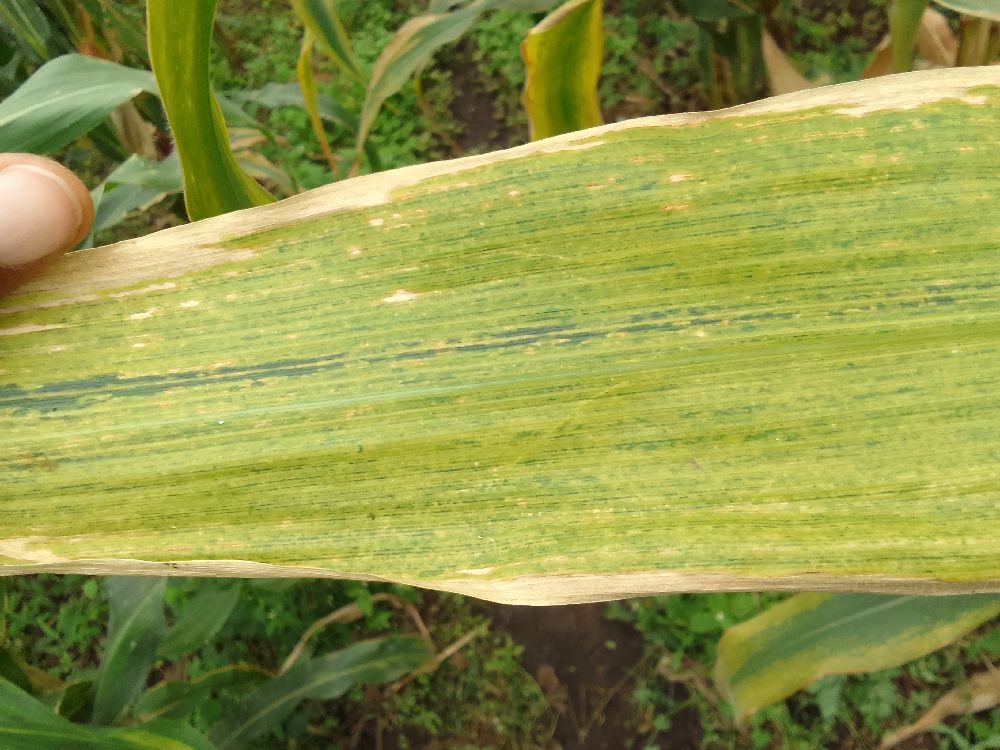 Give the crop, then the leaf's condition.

maize, maize lethal necrosis
